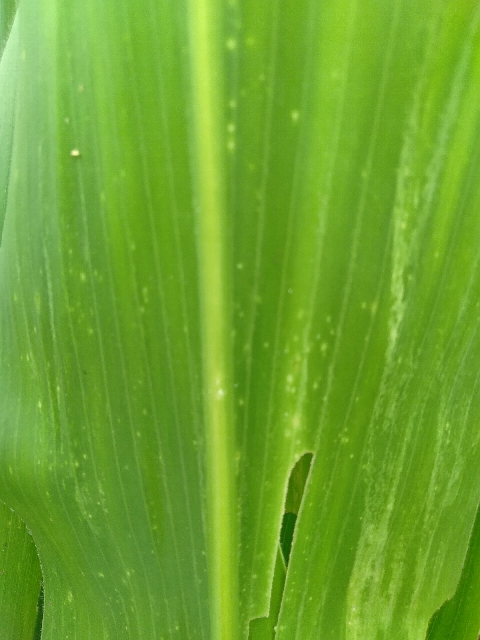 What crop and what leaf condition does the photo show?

maize, maize lethal necrosis
